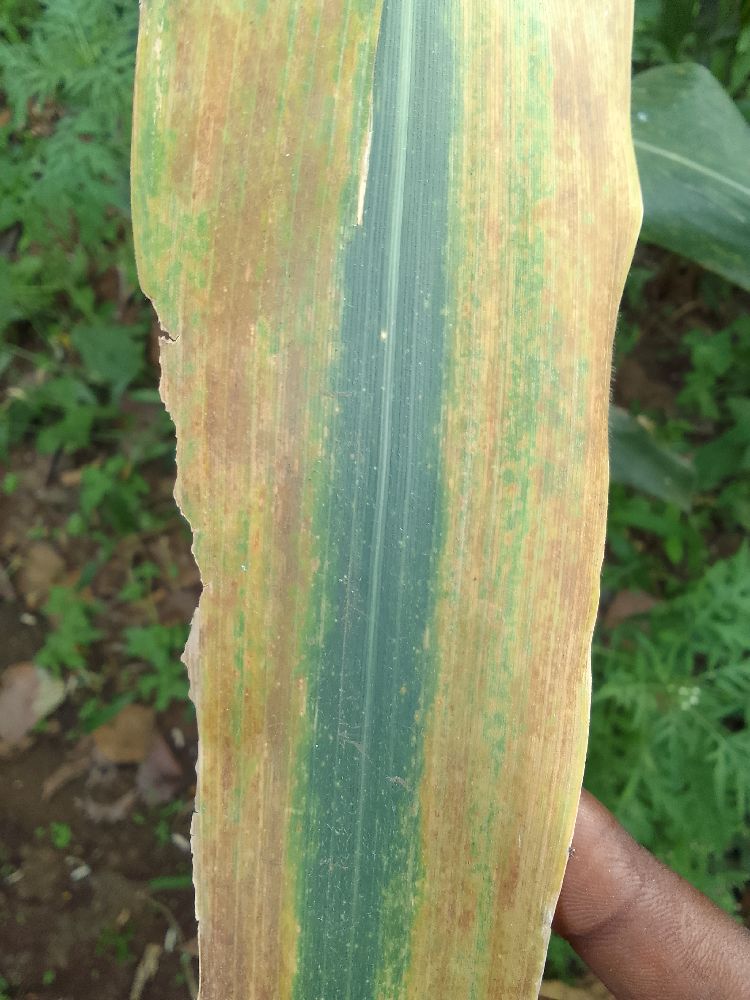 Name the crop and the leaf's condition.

maize, maize lethal necrosis
